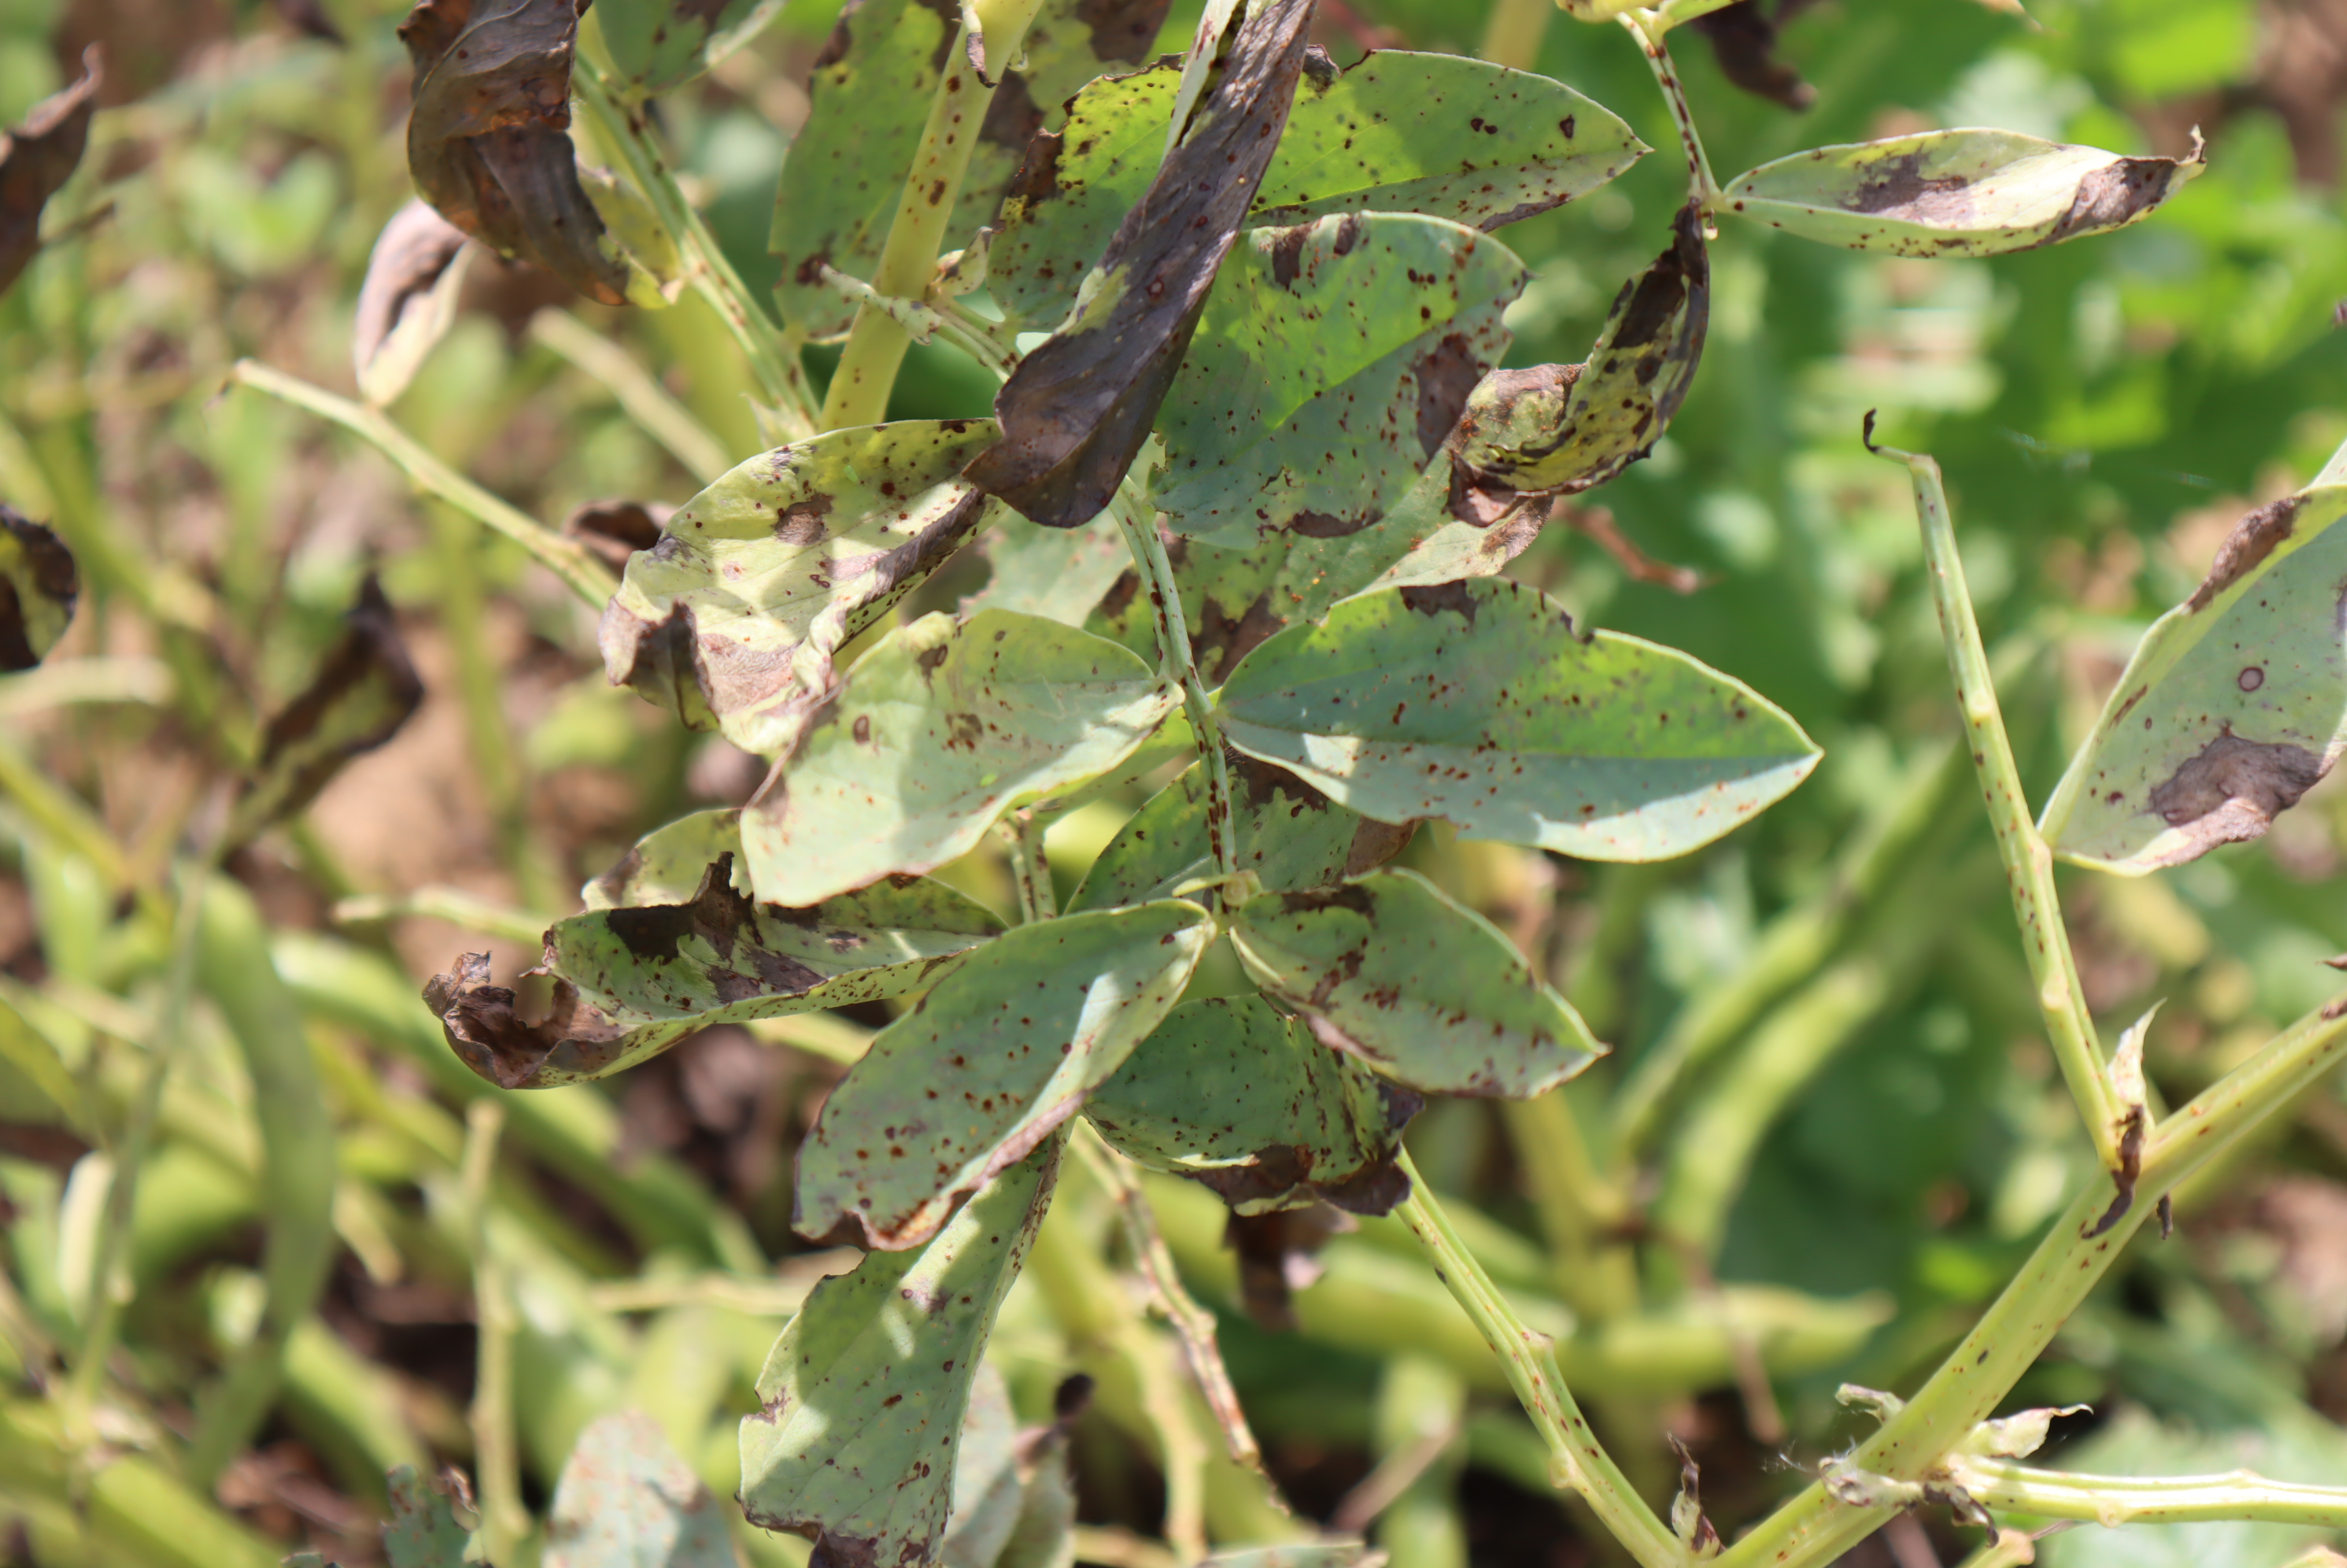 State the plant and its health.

faba bean, chocolate spot, rust
